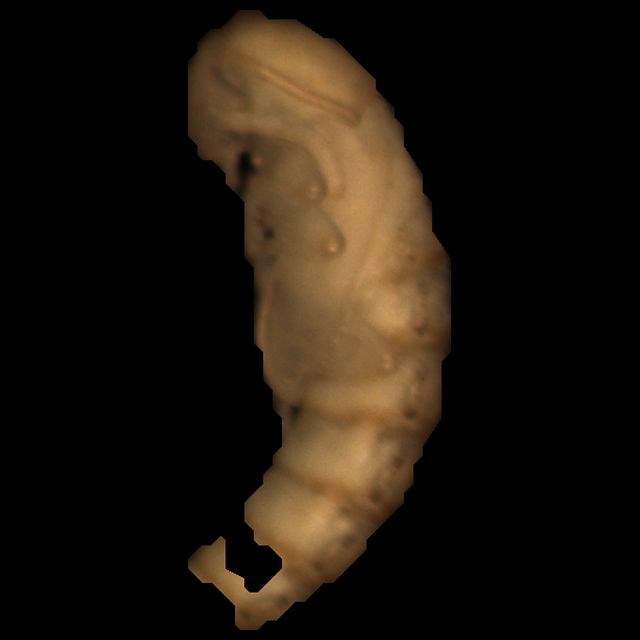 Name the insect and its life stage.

mealworm pupa
